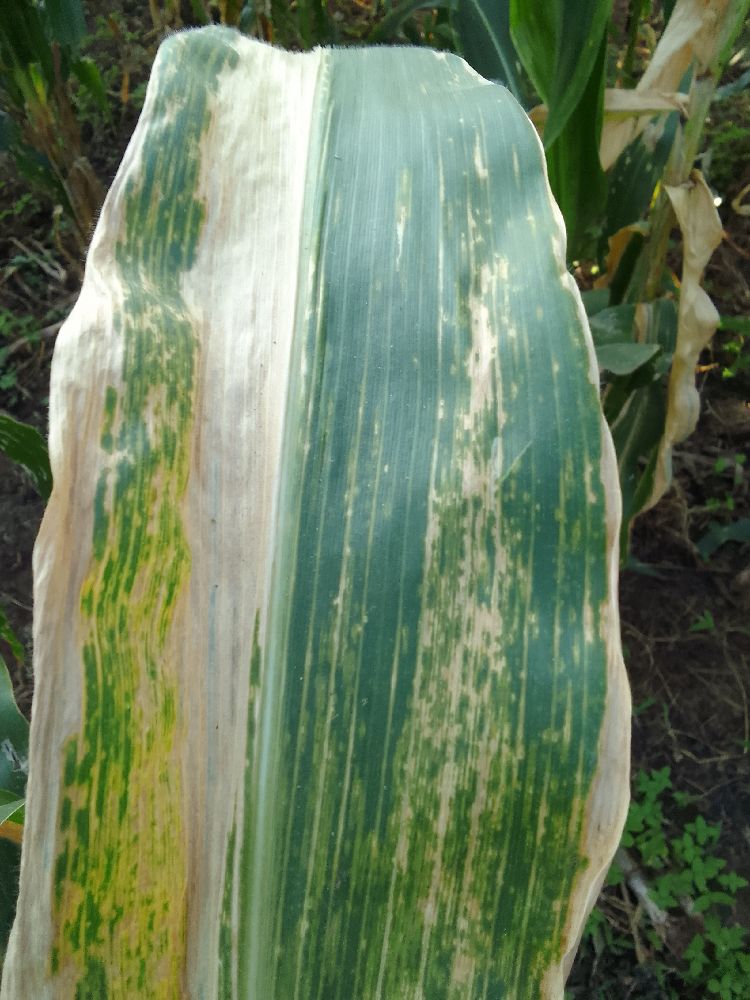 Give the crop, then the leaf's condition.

maize, maize lethal necrosis
